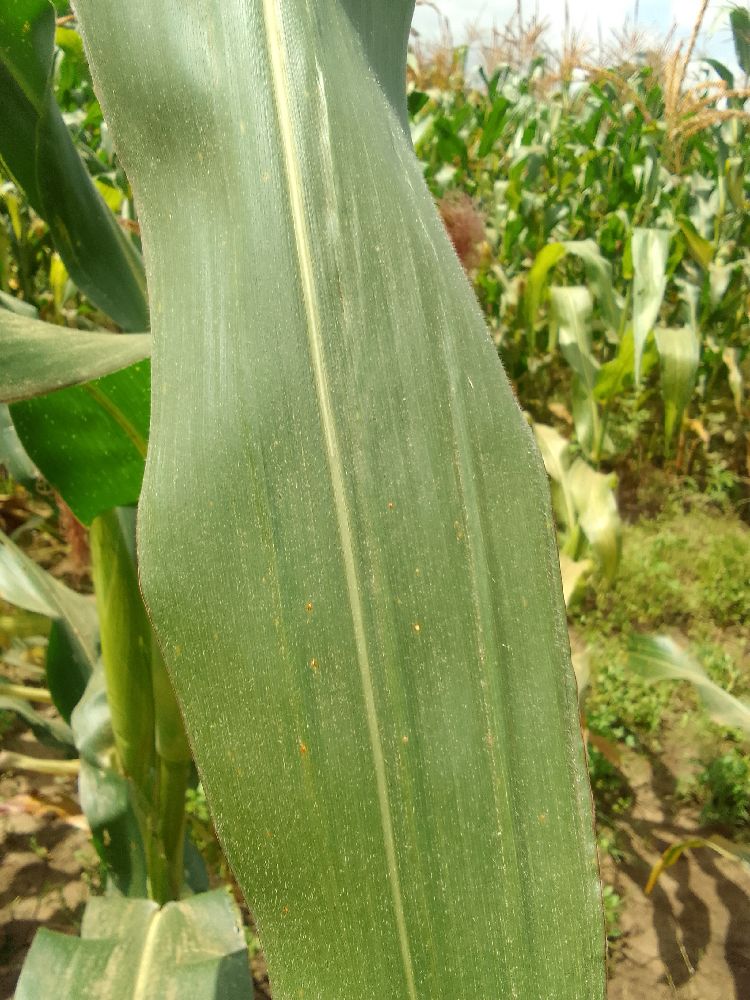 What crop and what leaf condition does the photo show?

maize, healthy
